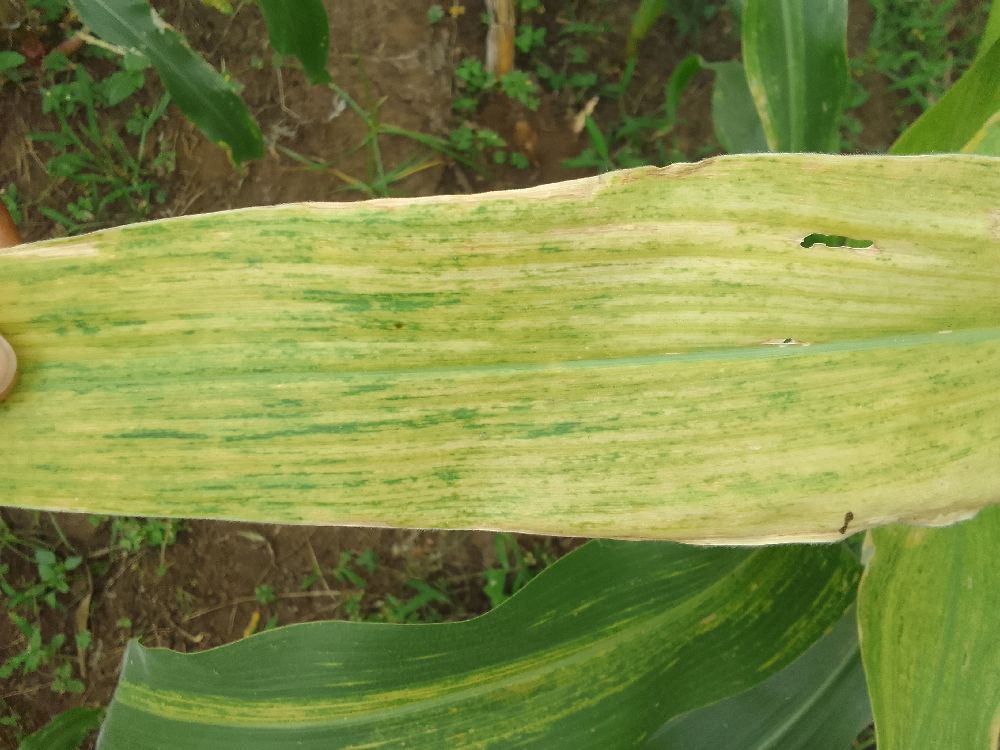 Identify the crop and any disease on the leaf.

maize, maize lethal necrosis
